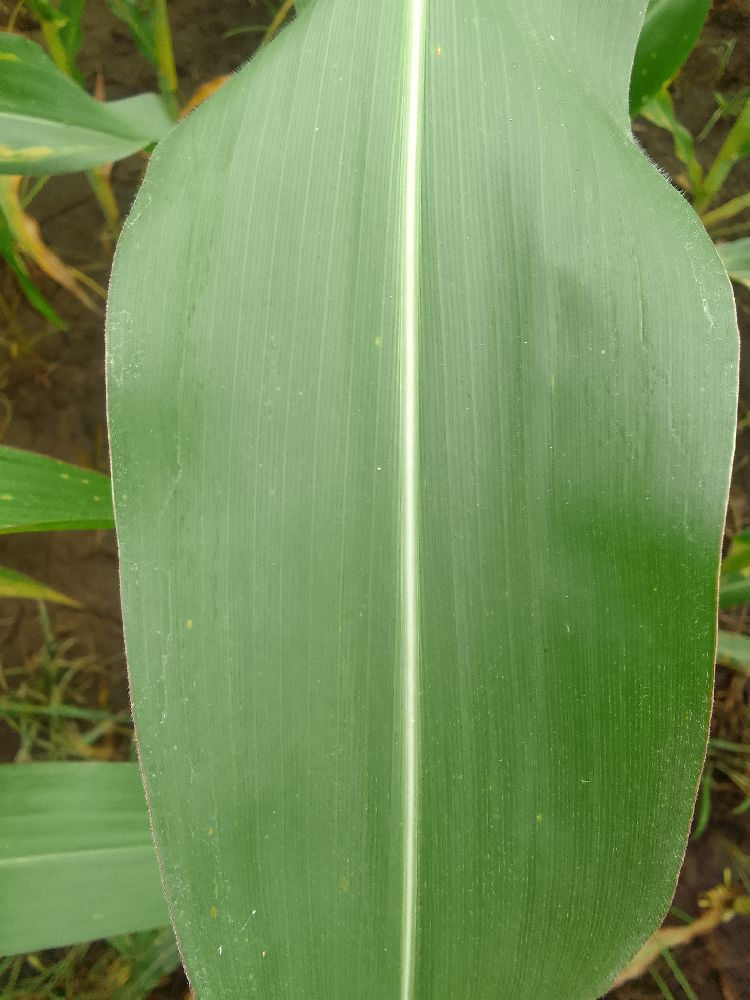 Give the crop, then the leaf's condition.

maize, healthy
